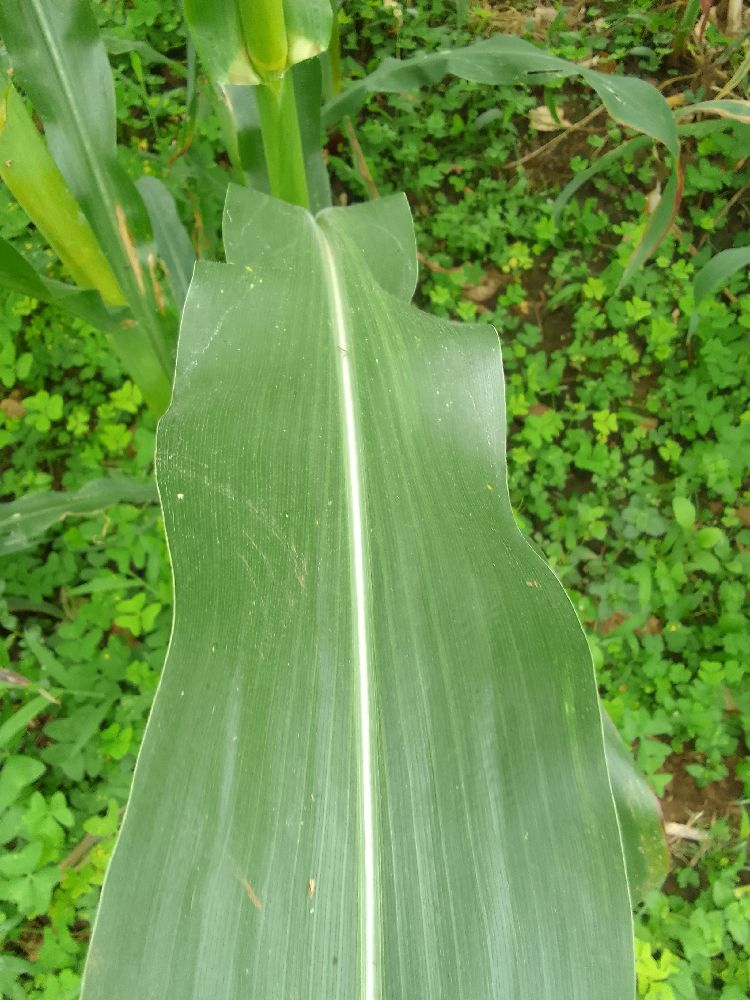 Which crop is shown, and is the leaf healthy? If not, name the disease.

maize, healthy
